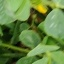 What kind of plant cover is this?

unstructured weed
